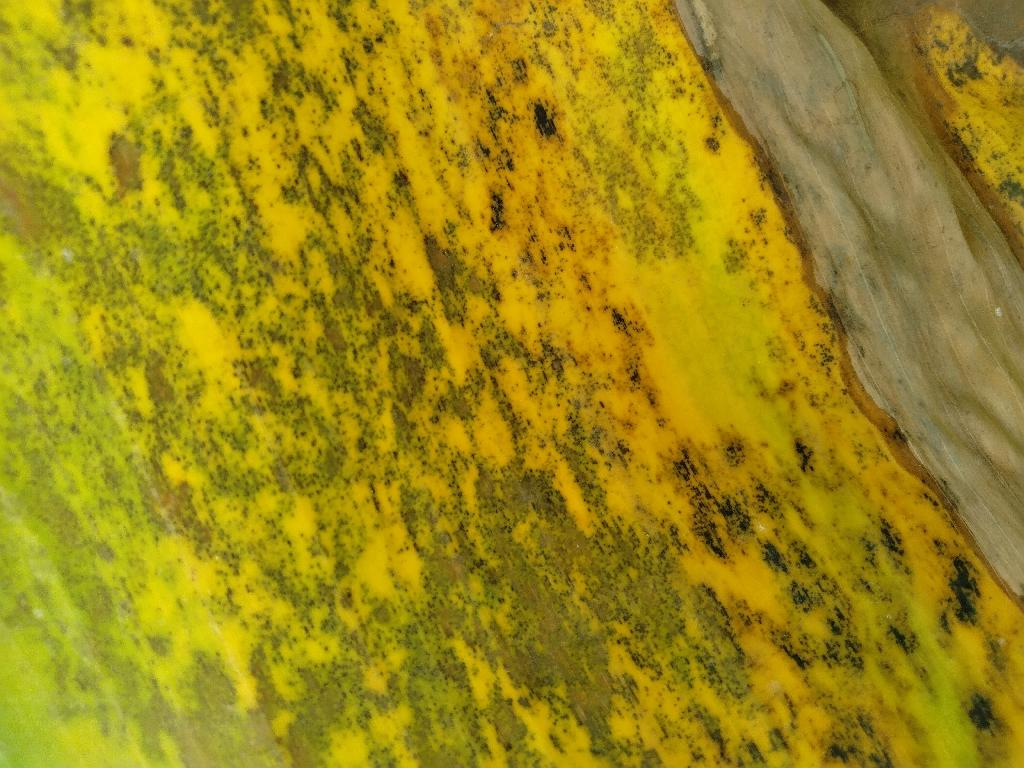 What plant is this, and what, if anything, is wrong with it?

banana, black sigatoka
